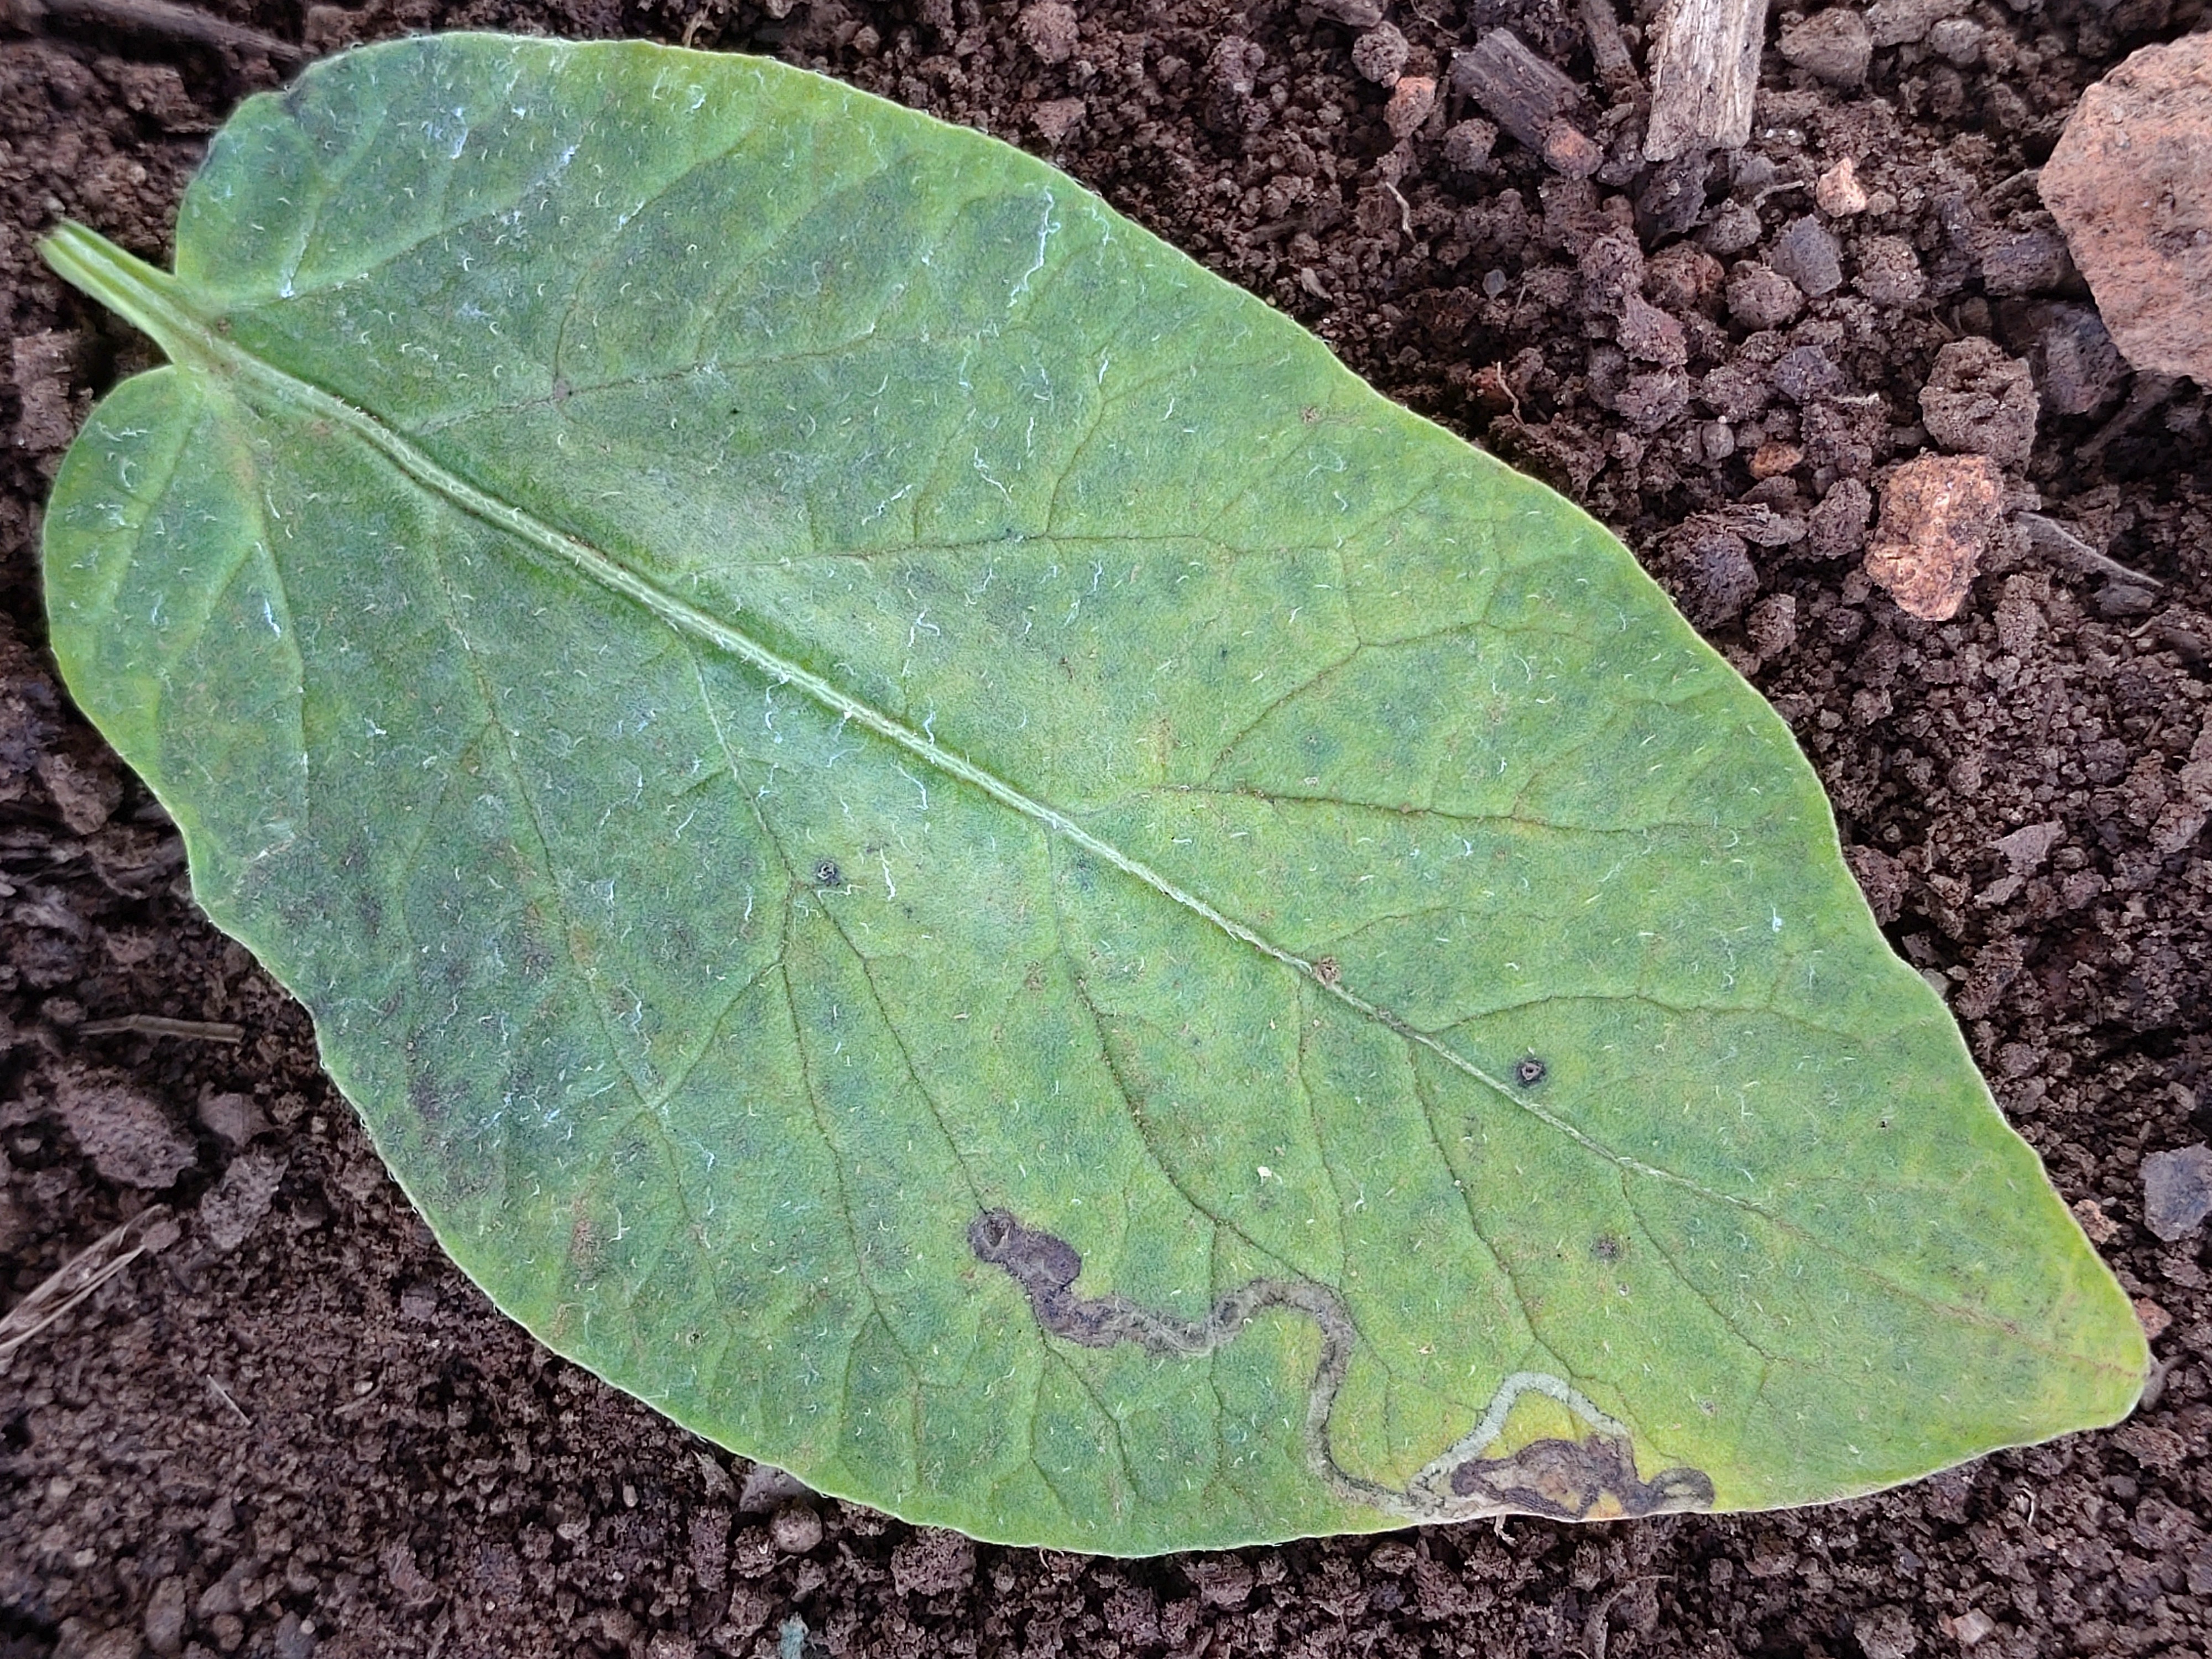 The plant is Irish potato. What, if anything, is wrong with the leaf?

late blight
